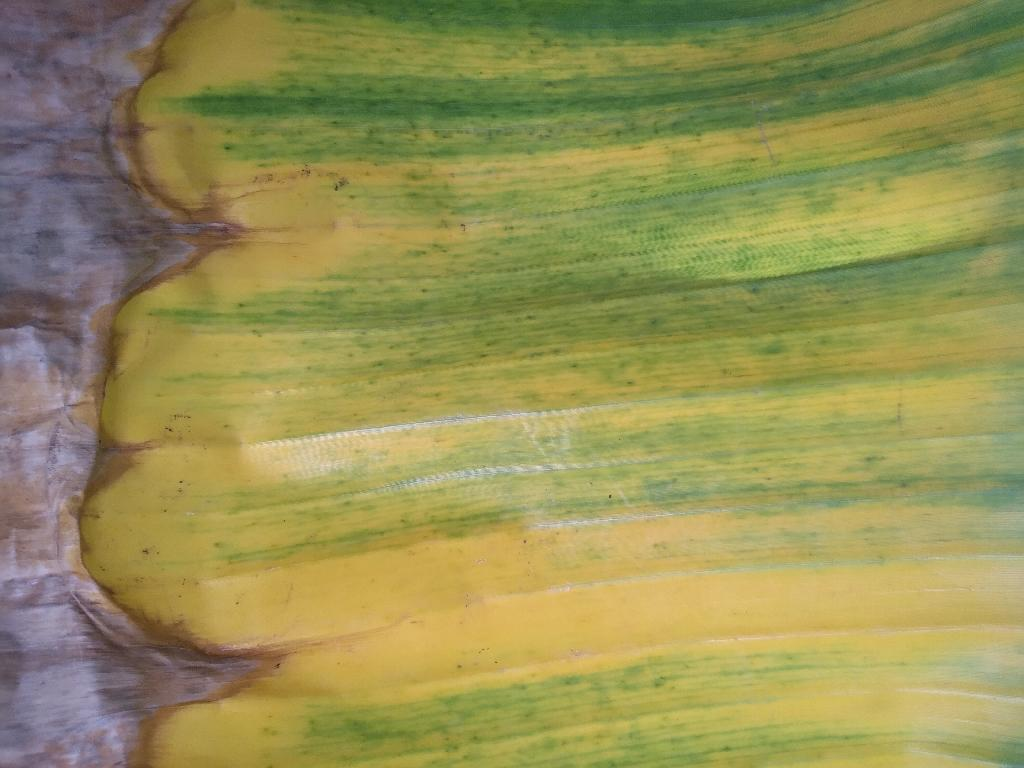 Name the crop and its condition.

banana, fusarium wilt race 1
